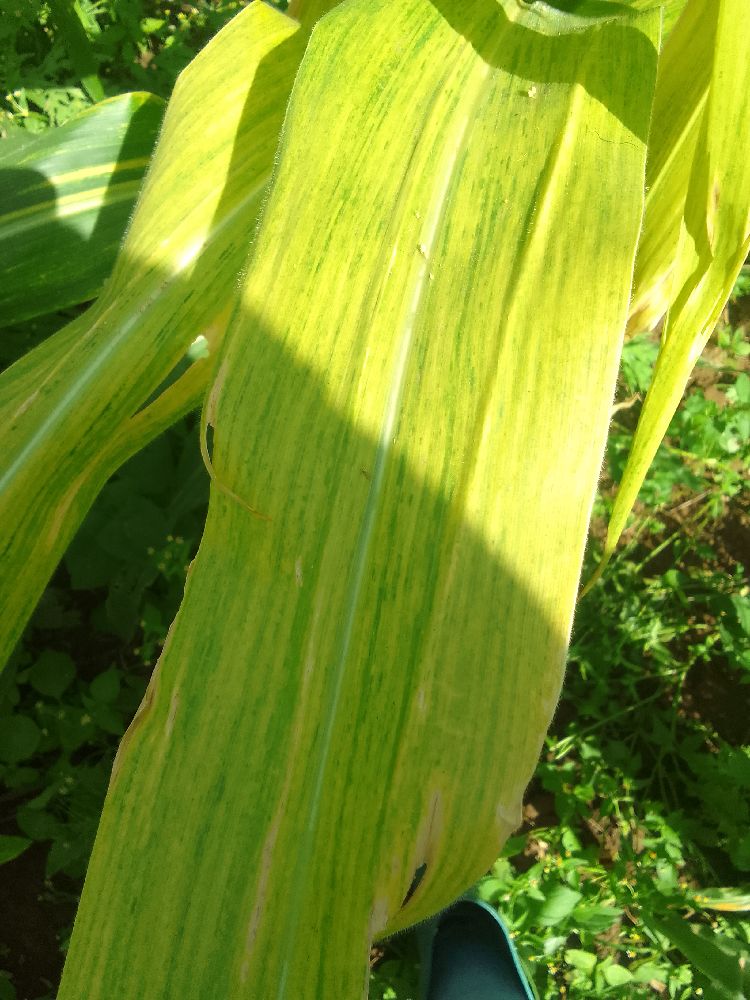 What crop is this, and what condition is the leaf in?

maize, maize lethal necrosis
